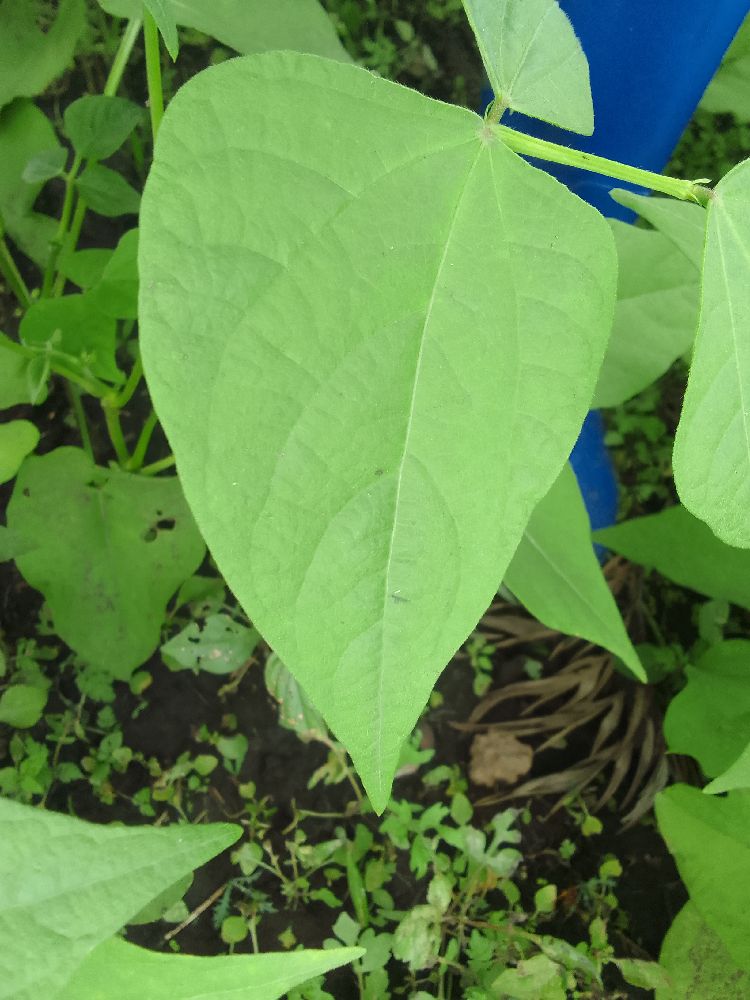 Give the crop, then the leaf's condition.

common bean, healthy
